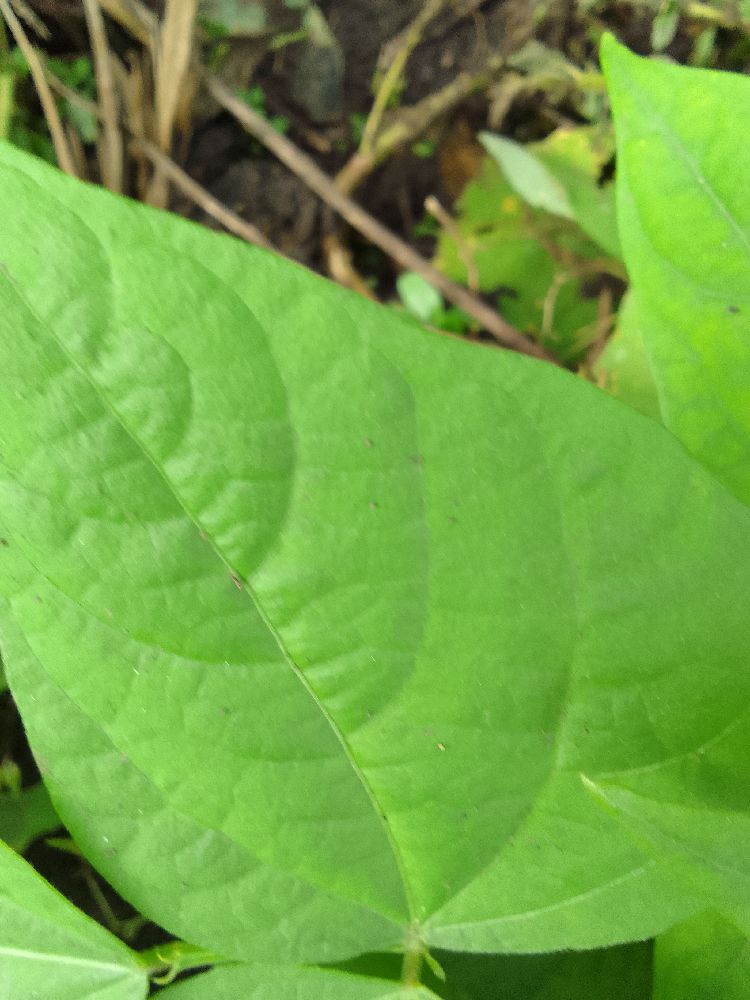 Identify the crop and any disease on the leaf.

common bean, healthy
